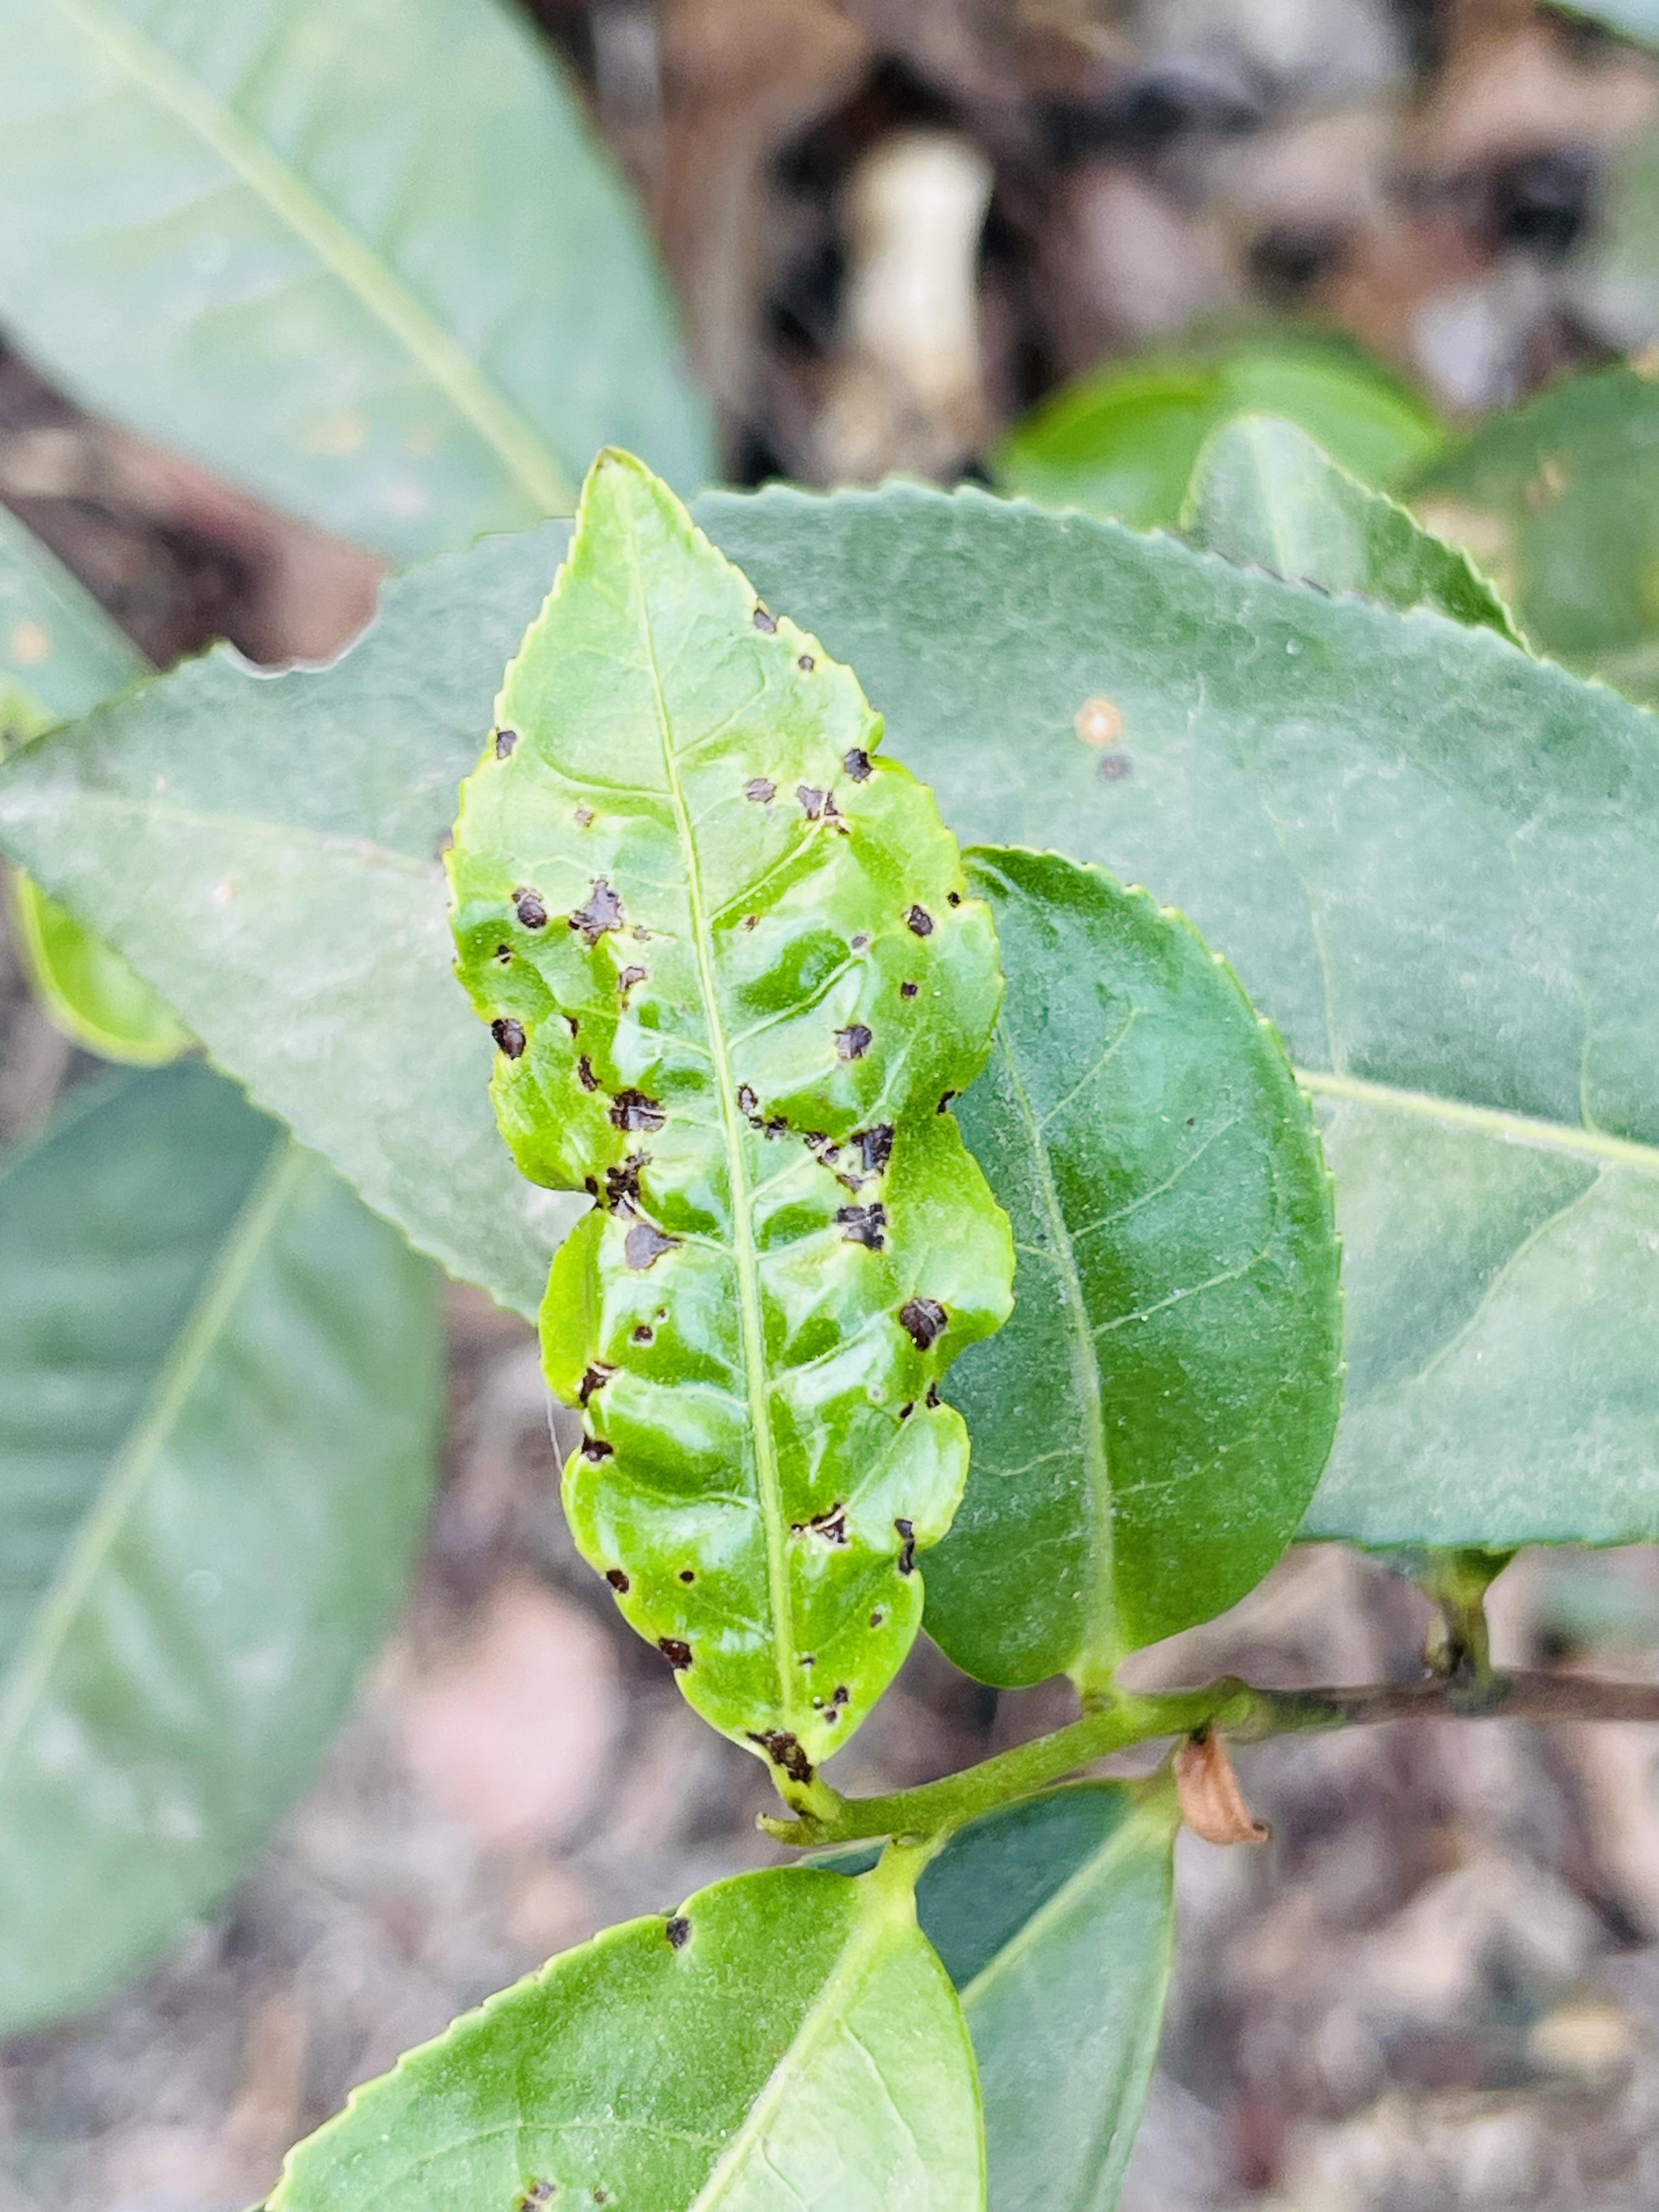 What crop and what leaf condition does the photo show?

tea, helopeltis
